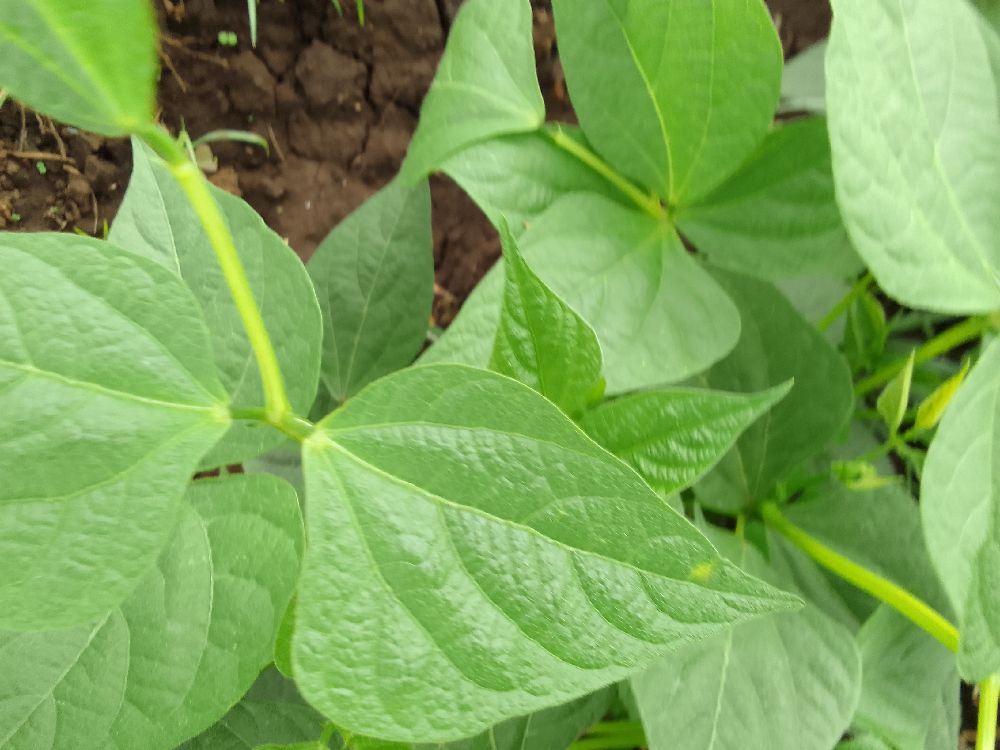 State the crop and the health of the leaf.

common bean, healthy
